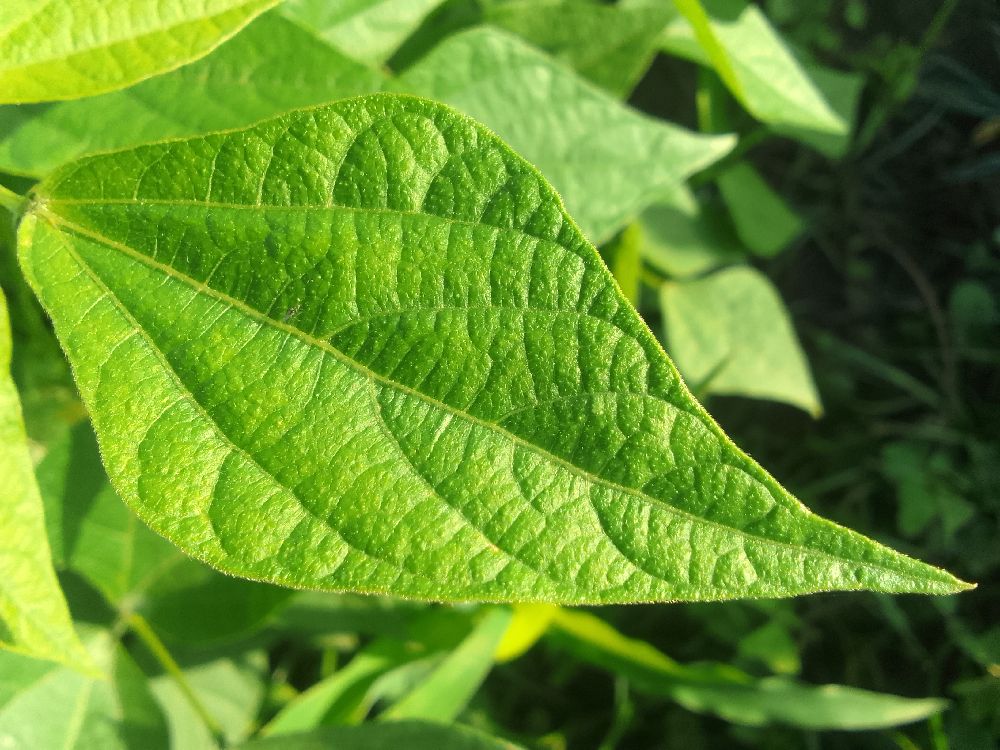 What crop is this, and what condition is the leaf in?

common bean, healthy
